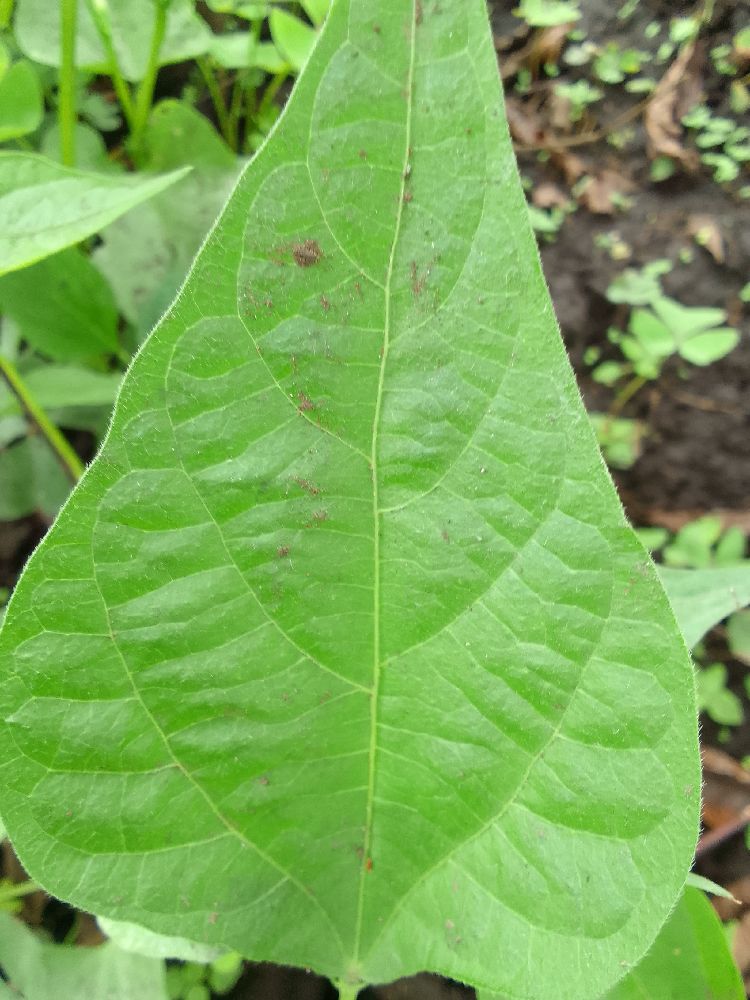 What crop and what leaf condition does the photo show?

common bean, healthy
